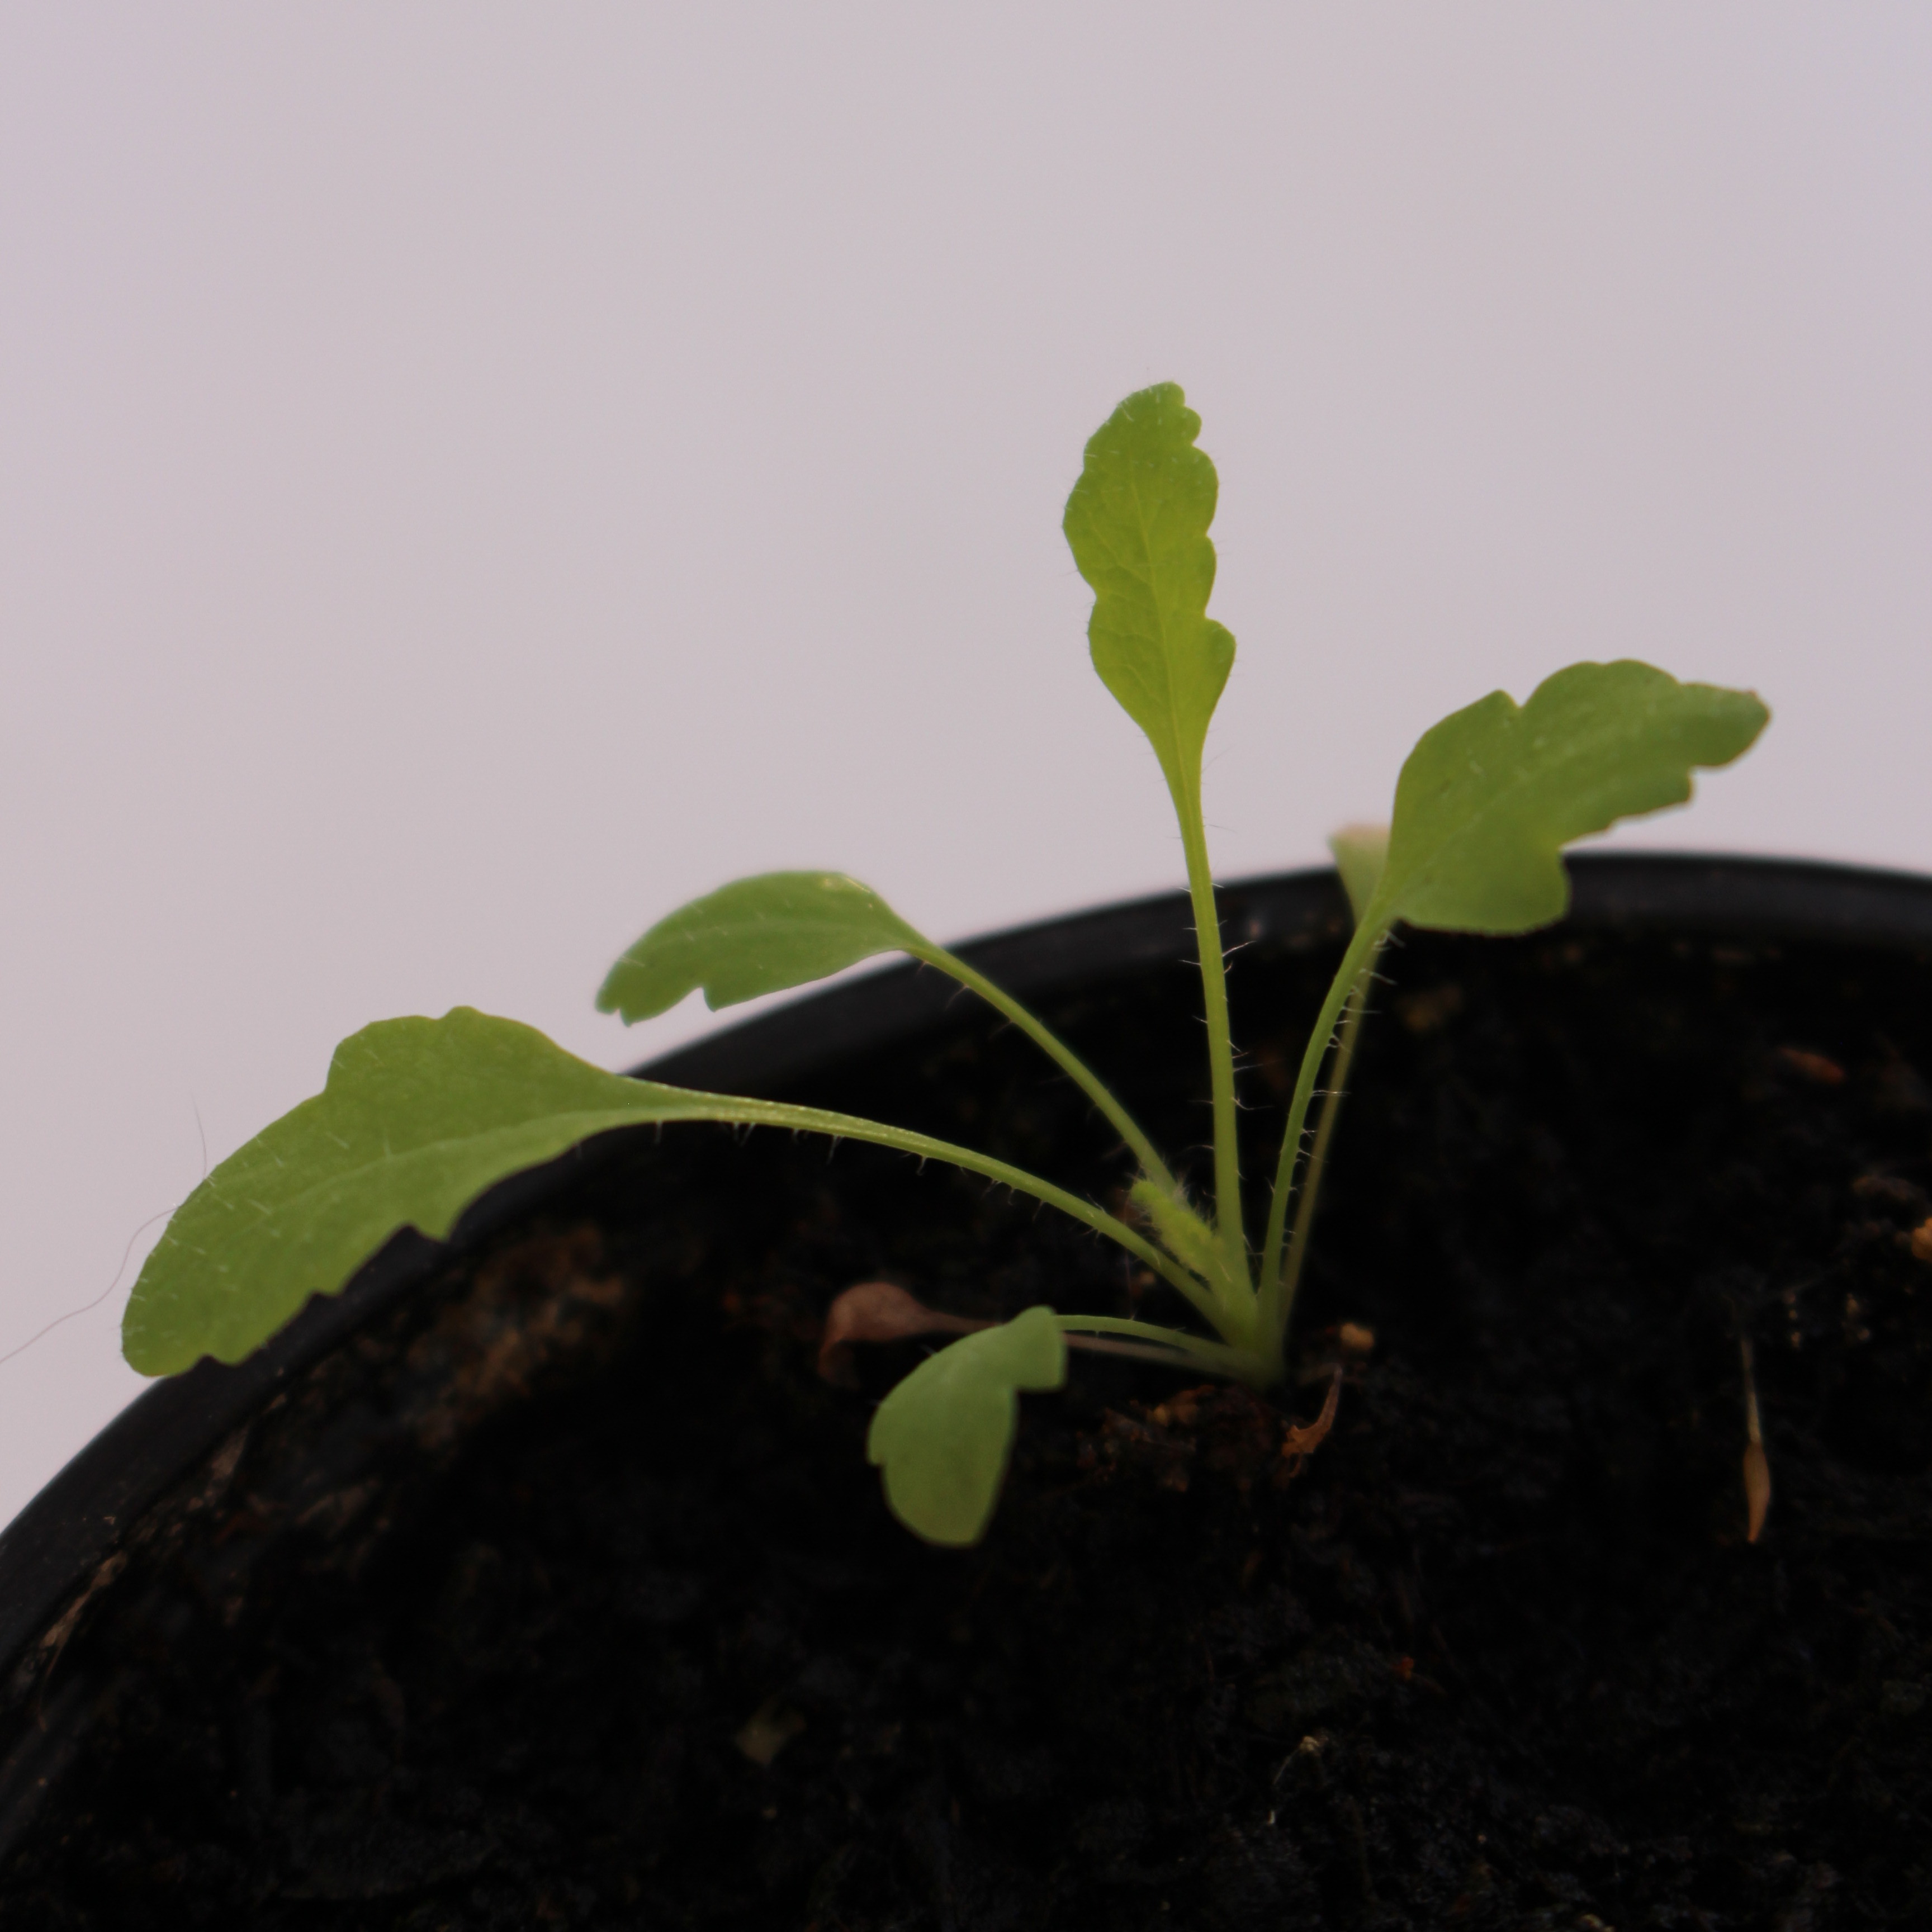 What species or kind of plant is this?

Papaver rhoeas
